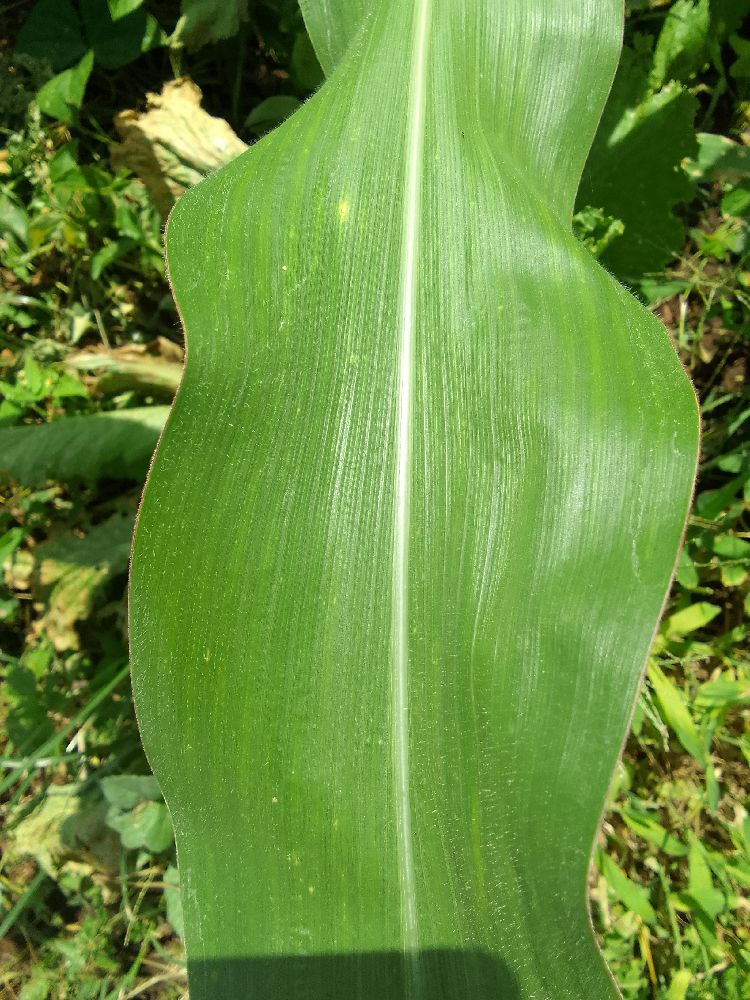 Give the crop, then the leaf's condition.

maize, healthy
